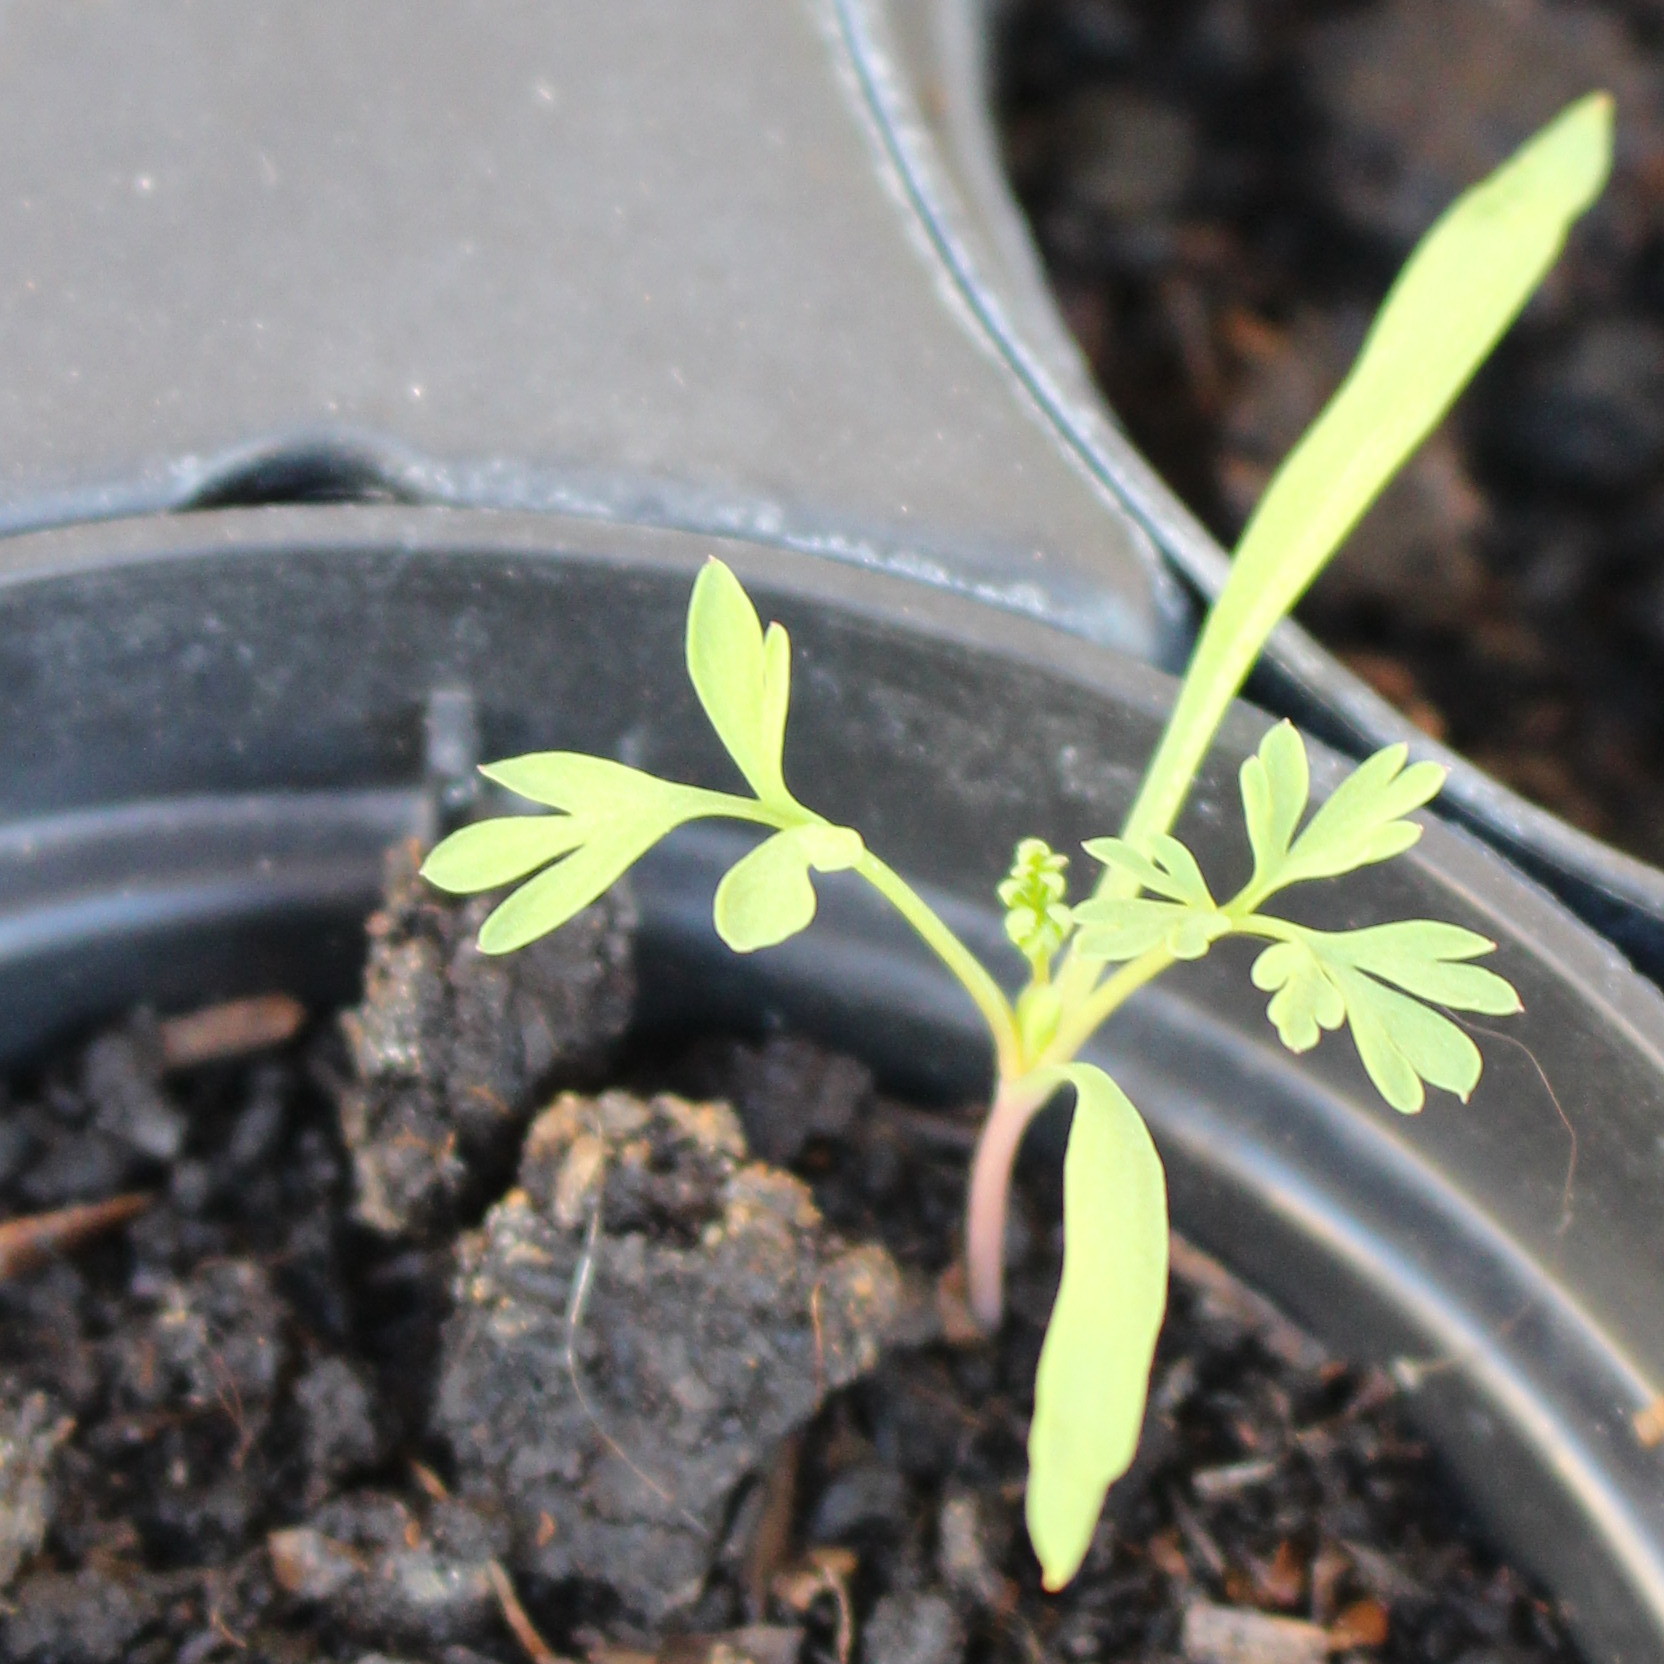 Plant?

Fumaria officinalis
